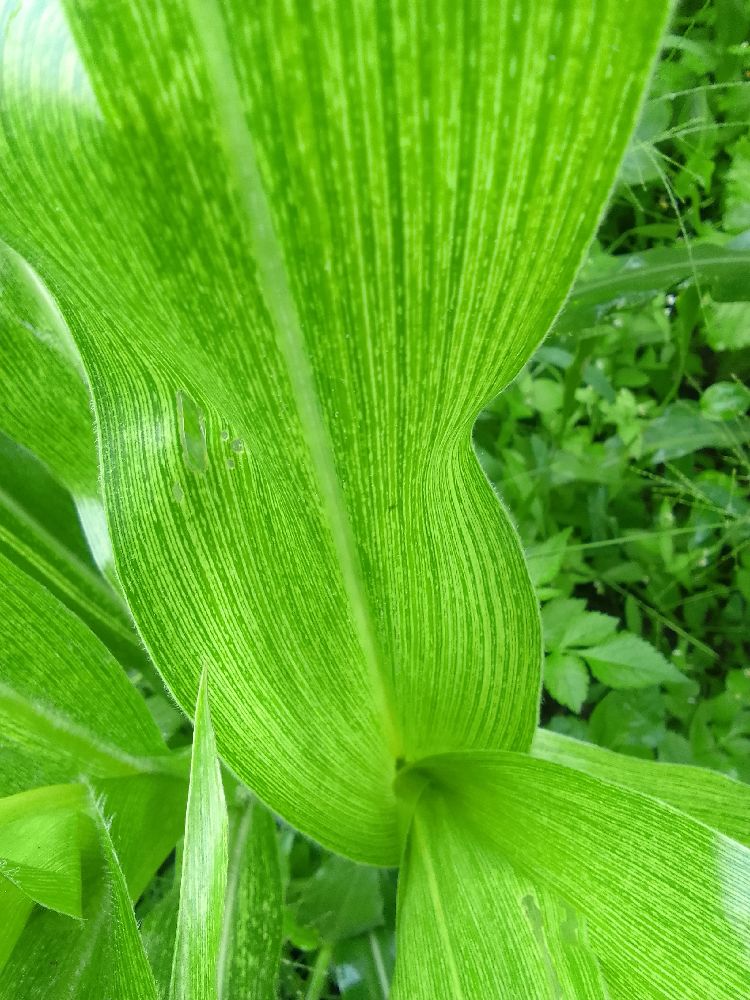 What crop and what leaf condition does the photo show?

maize, healthy
